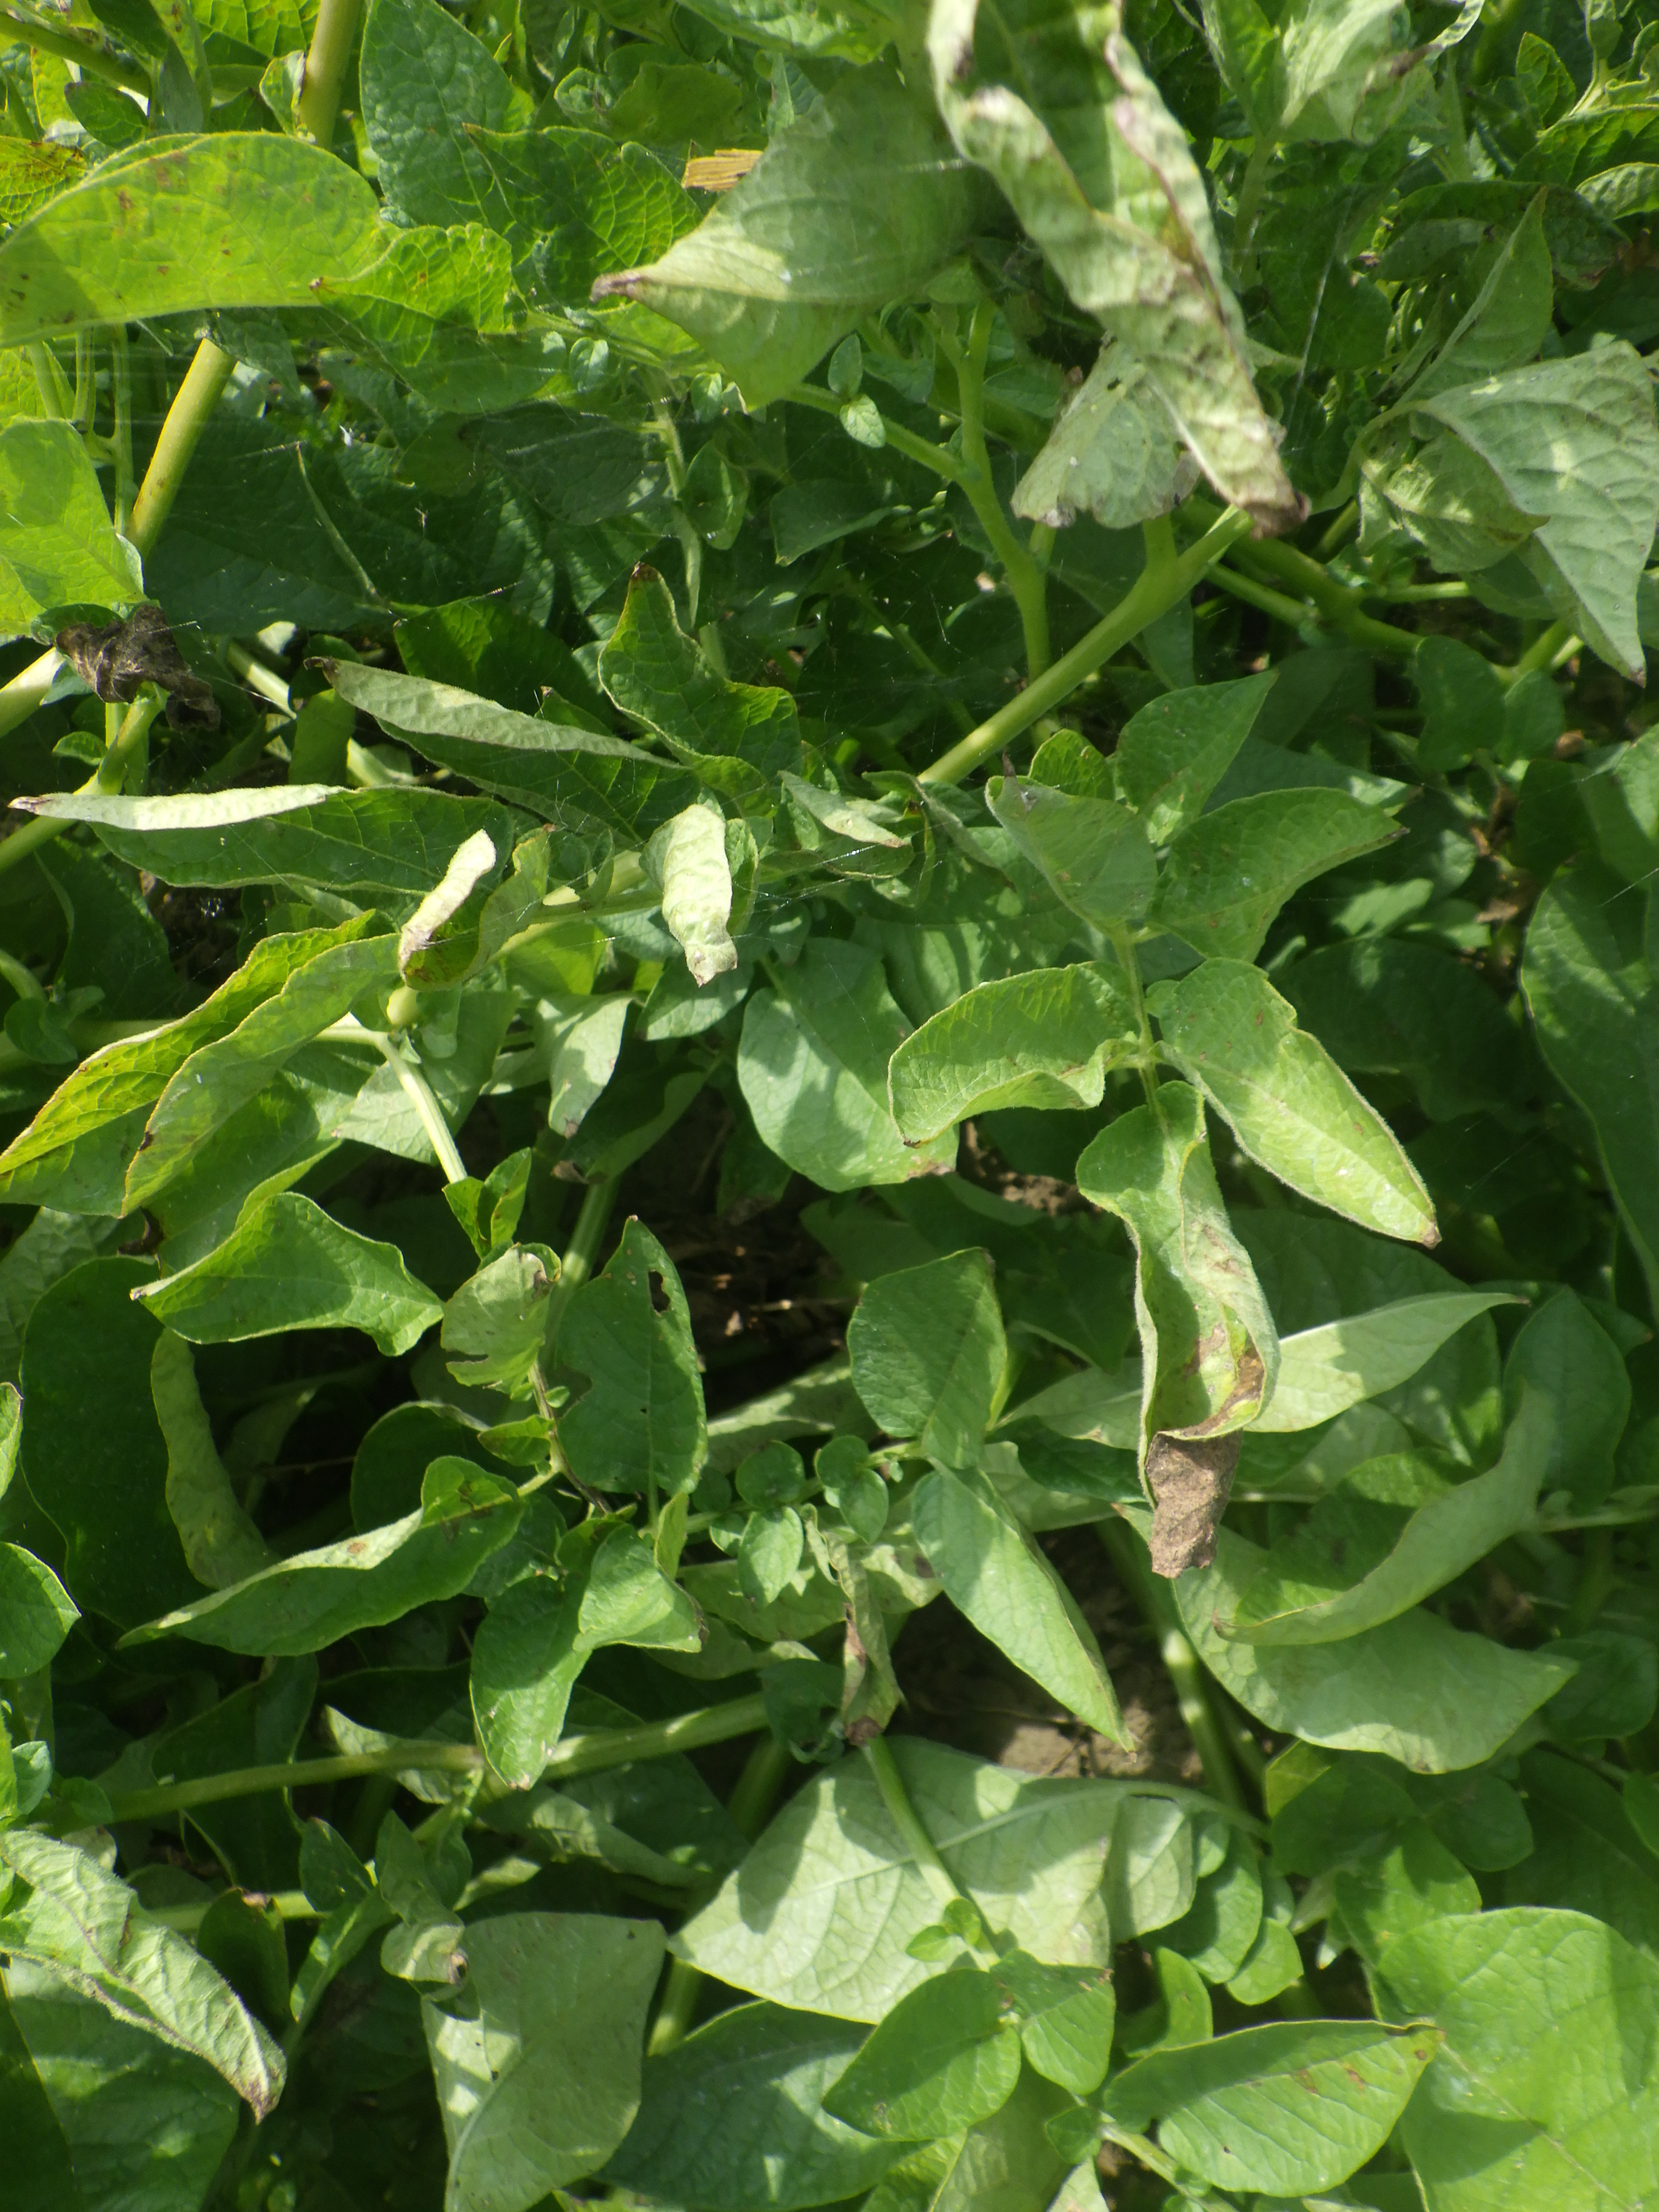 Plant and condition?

potato, colorado potato beetle, late blight
